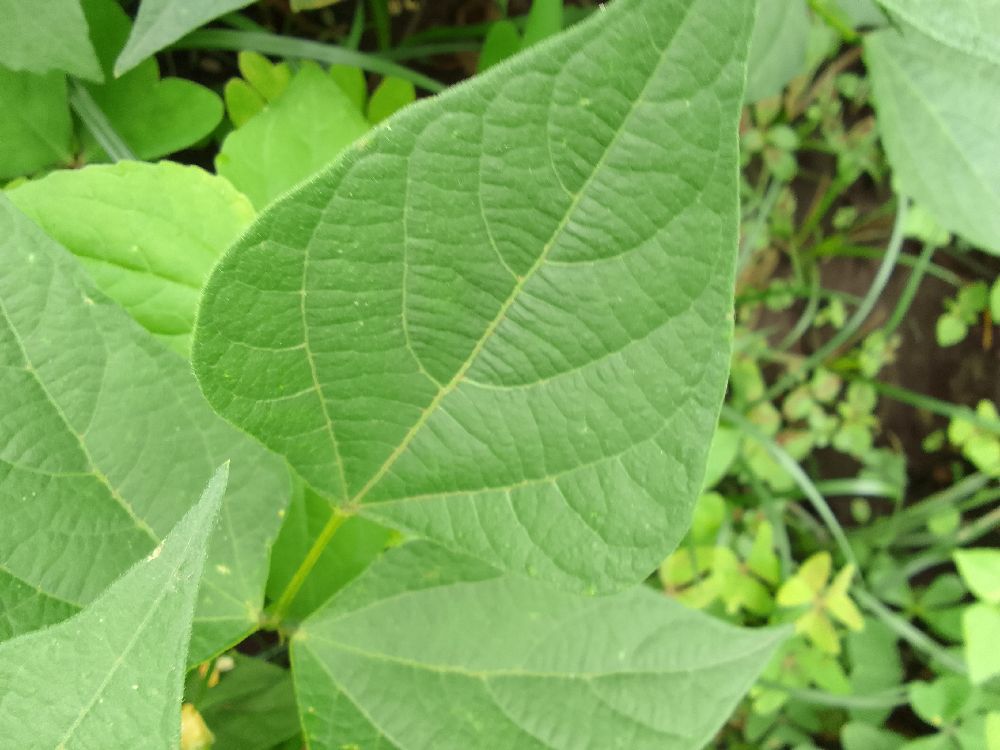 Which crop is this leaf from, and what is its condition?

common bean, healthy
